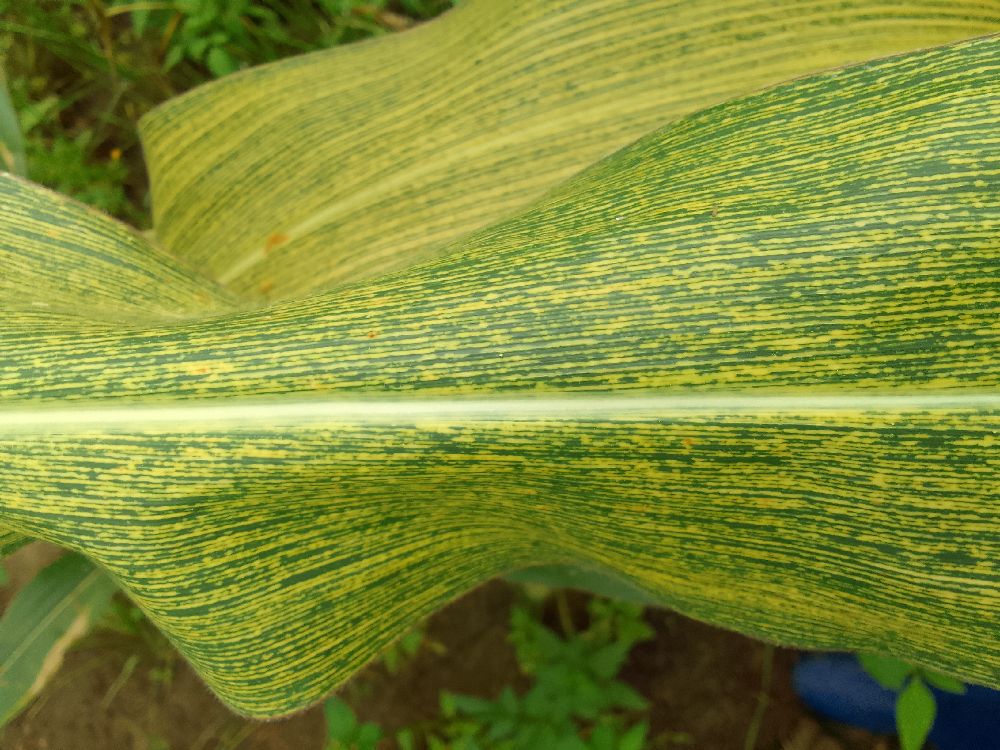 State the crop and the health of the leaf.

maize, maize streak virus
